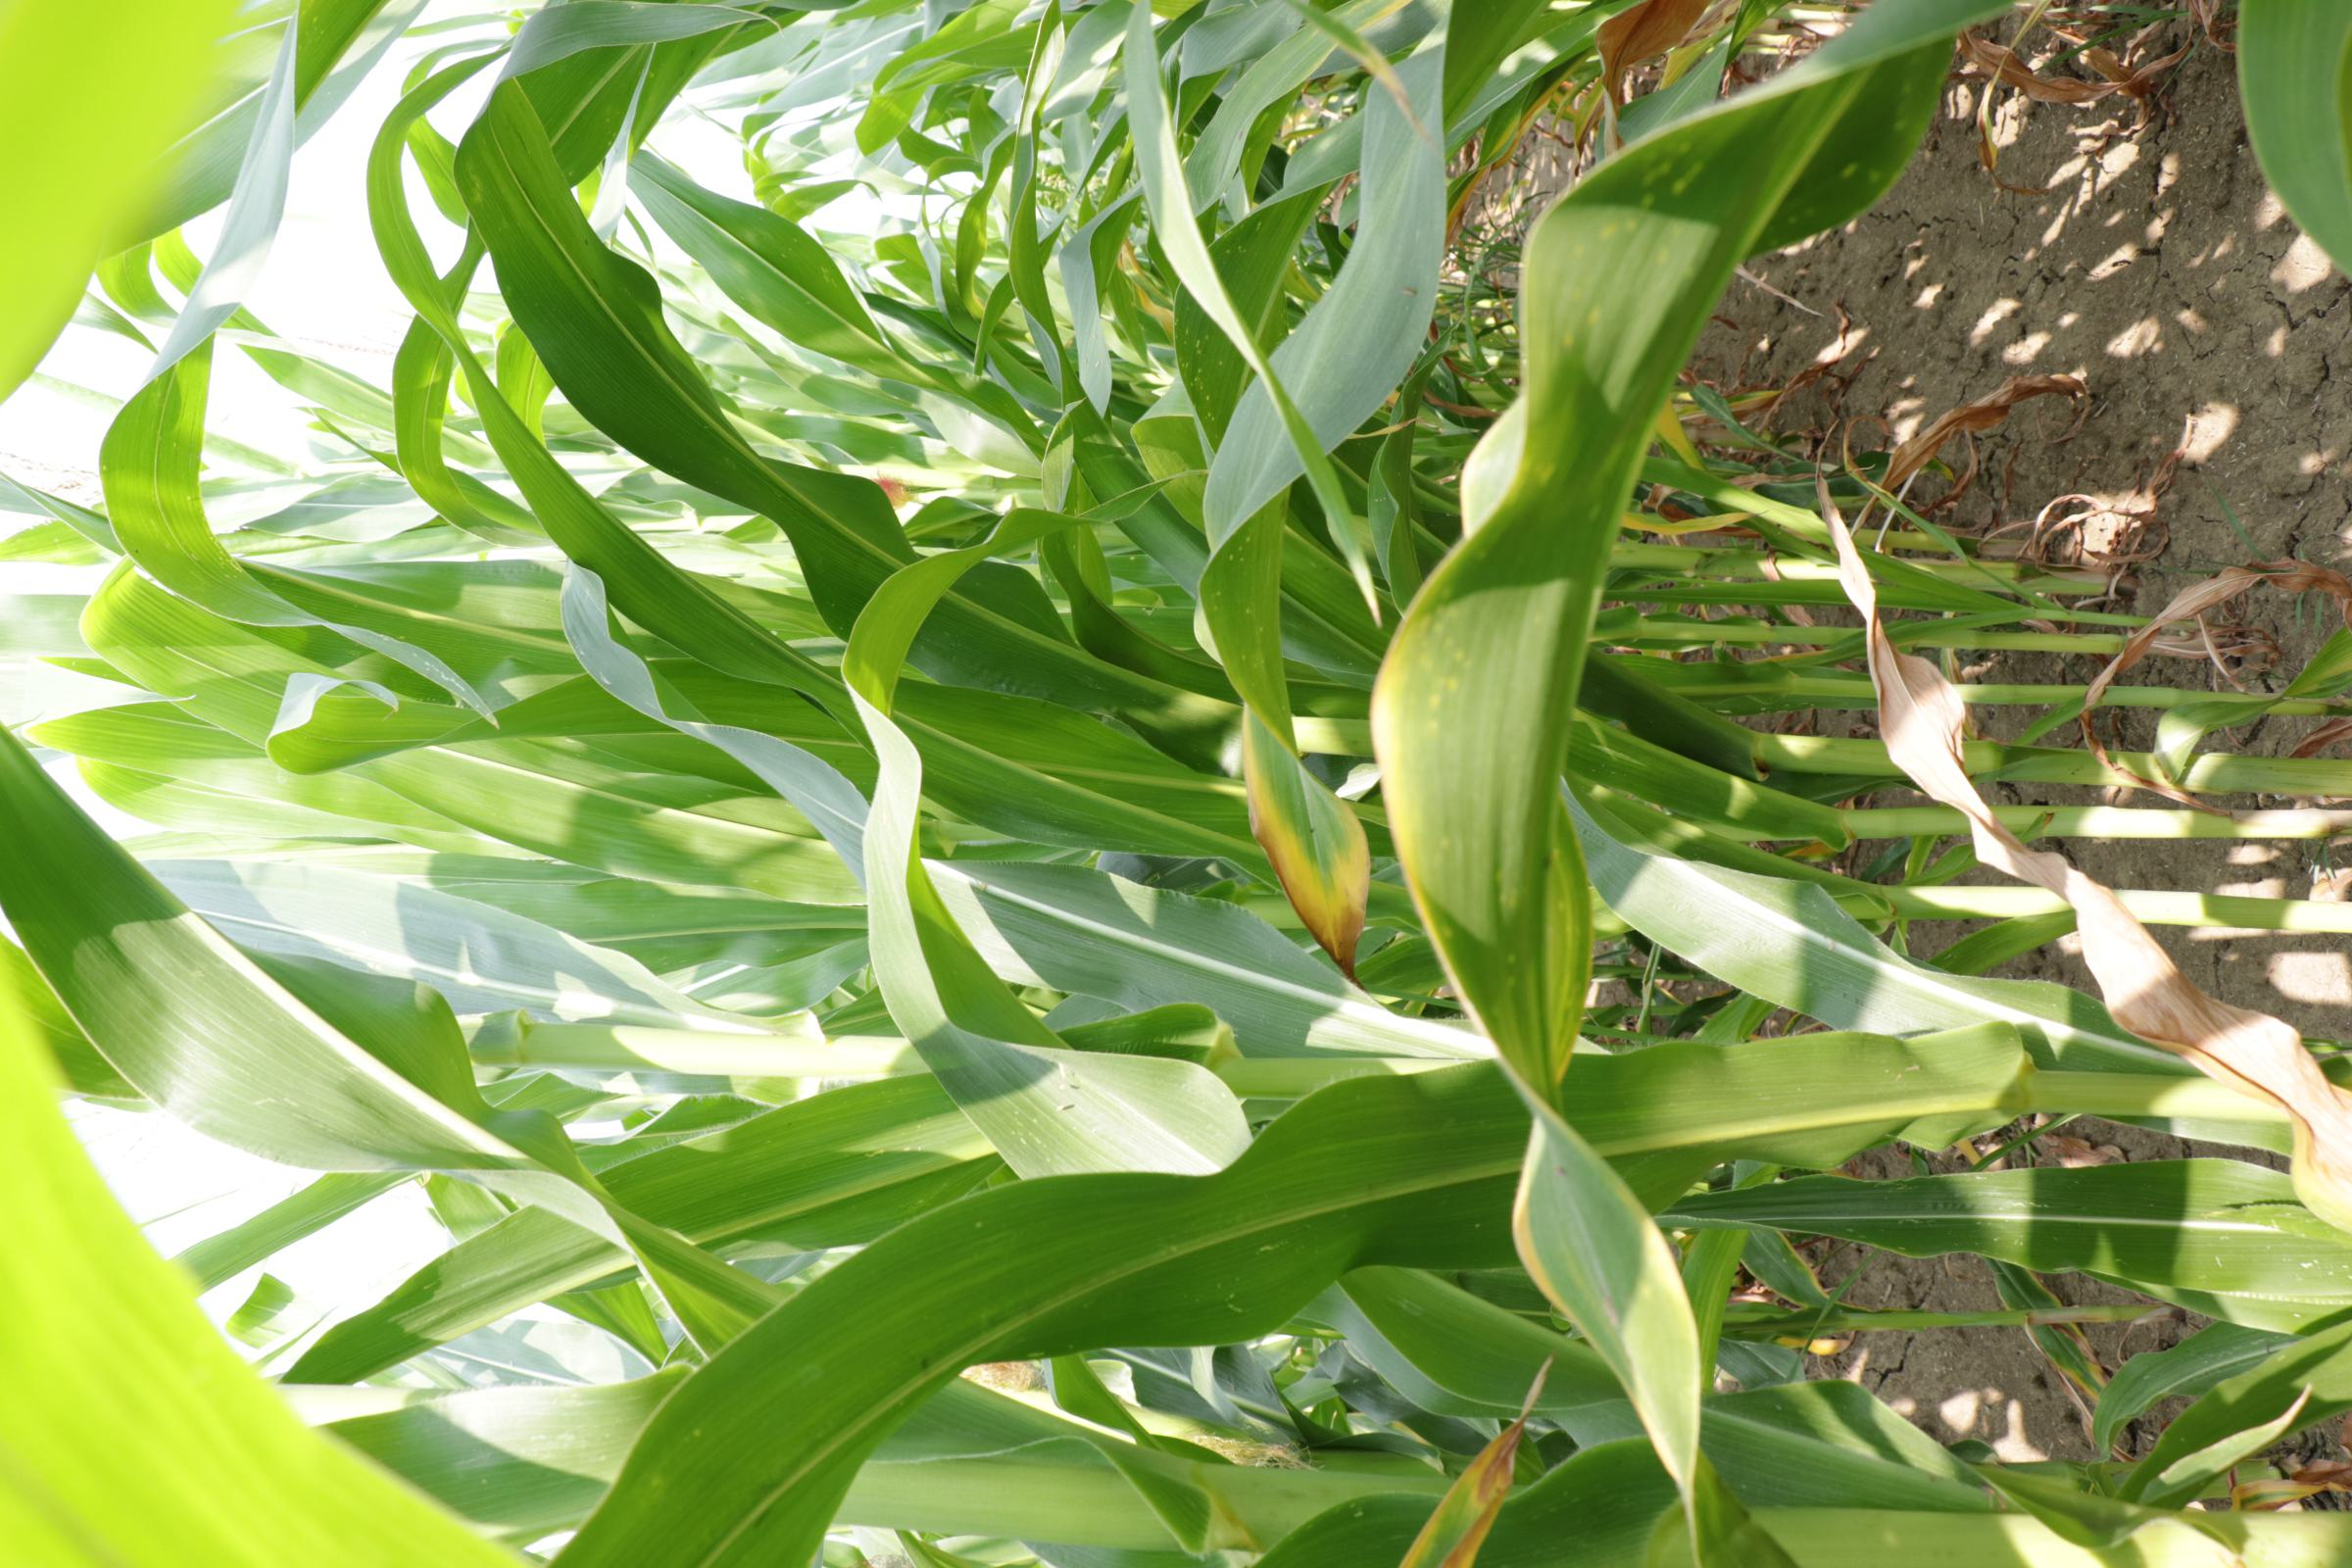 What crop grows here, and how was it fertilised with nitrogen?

maize, full nitrogen fertilisation
